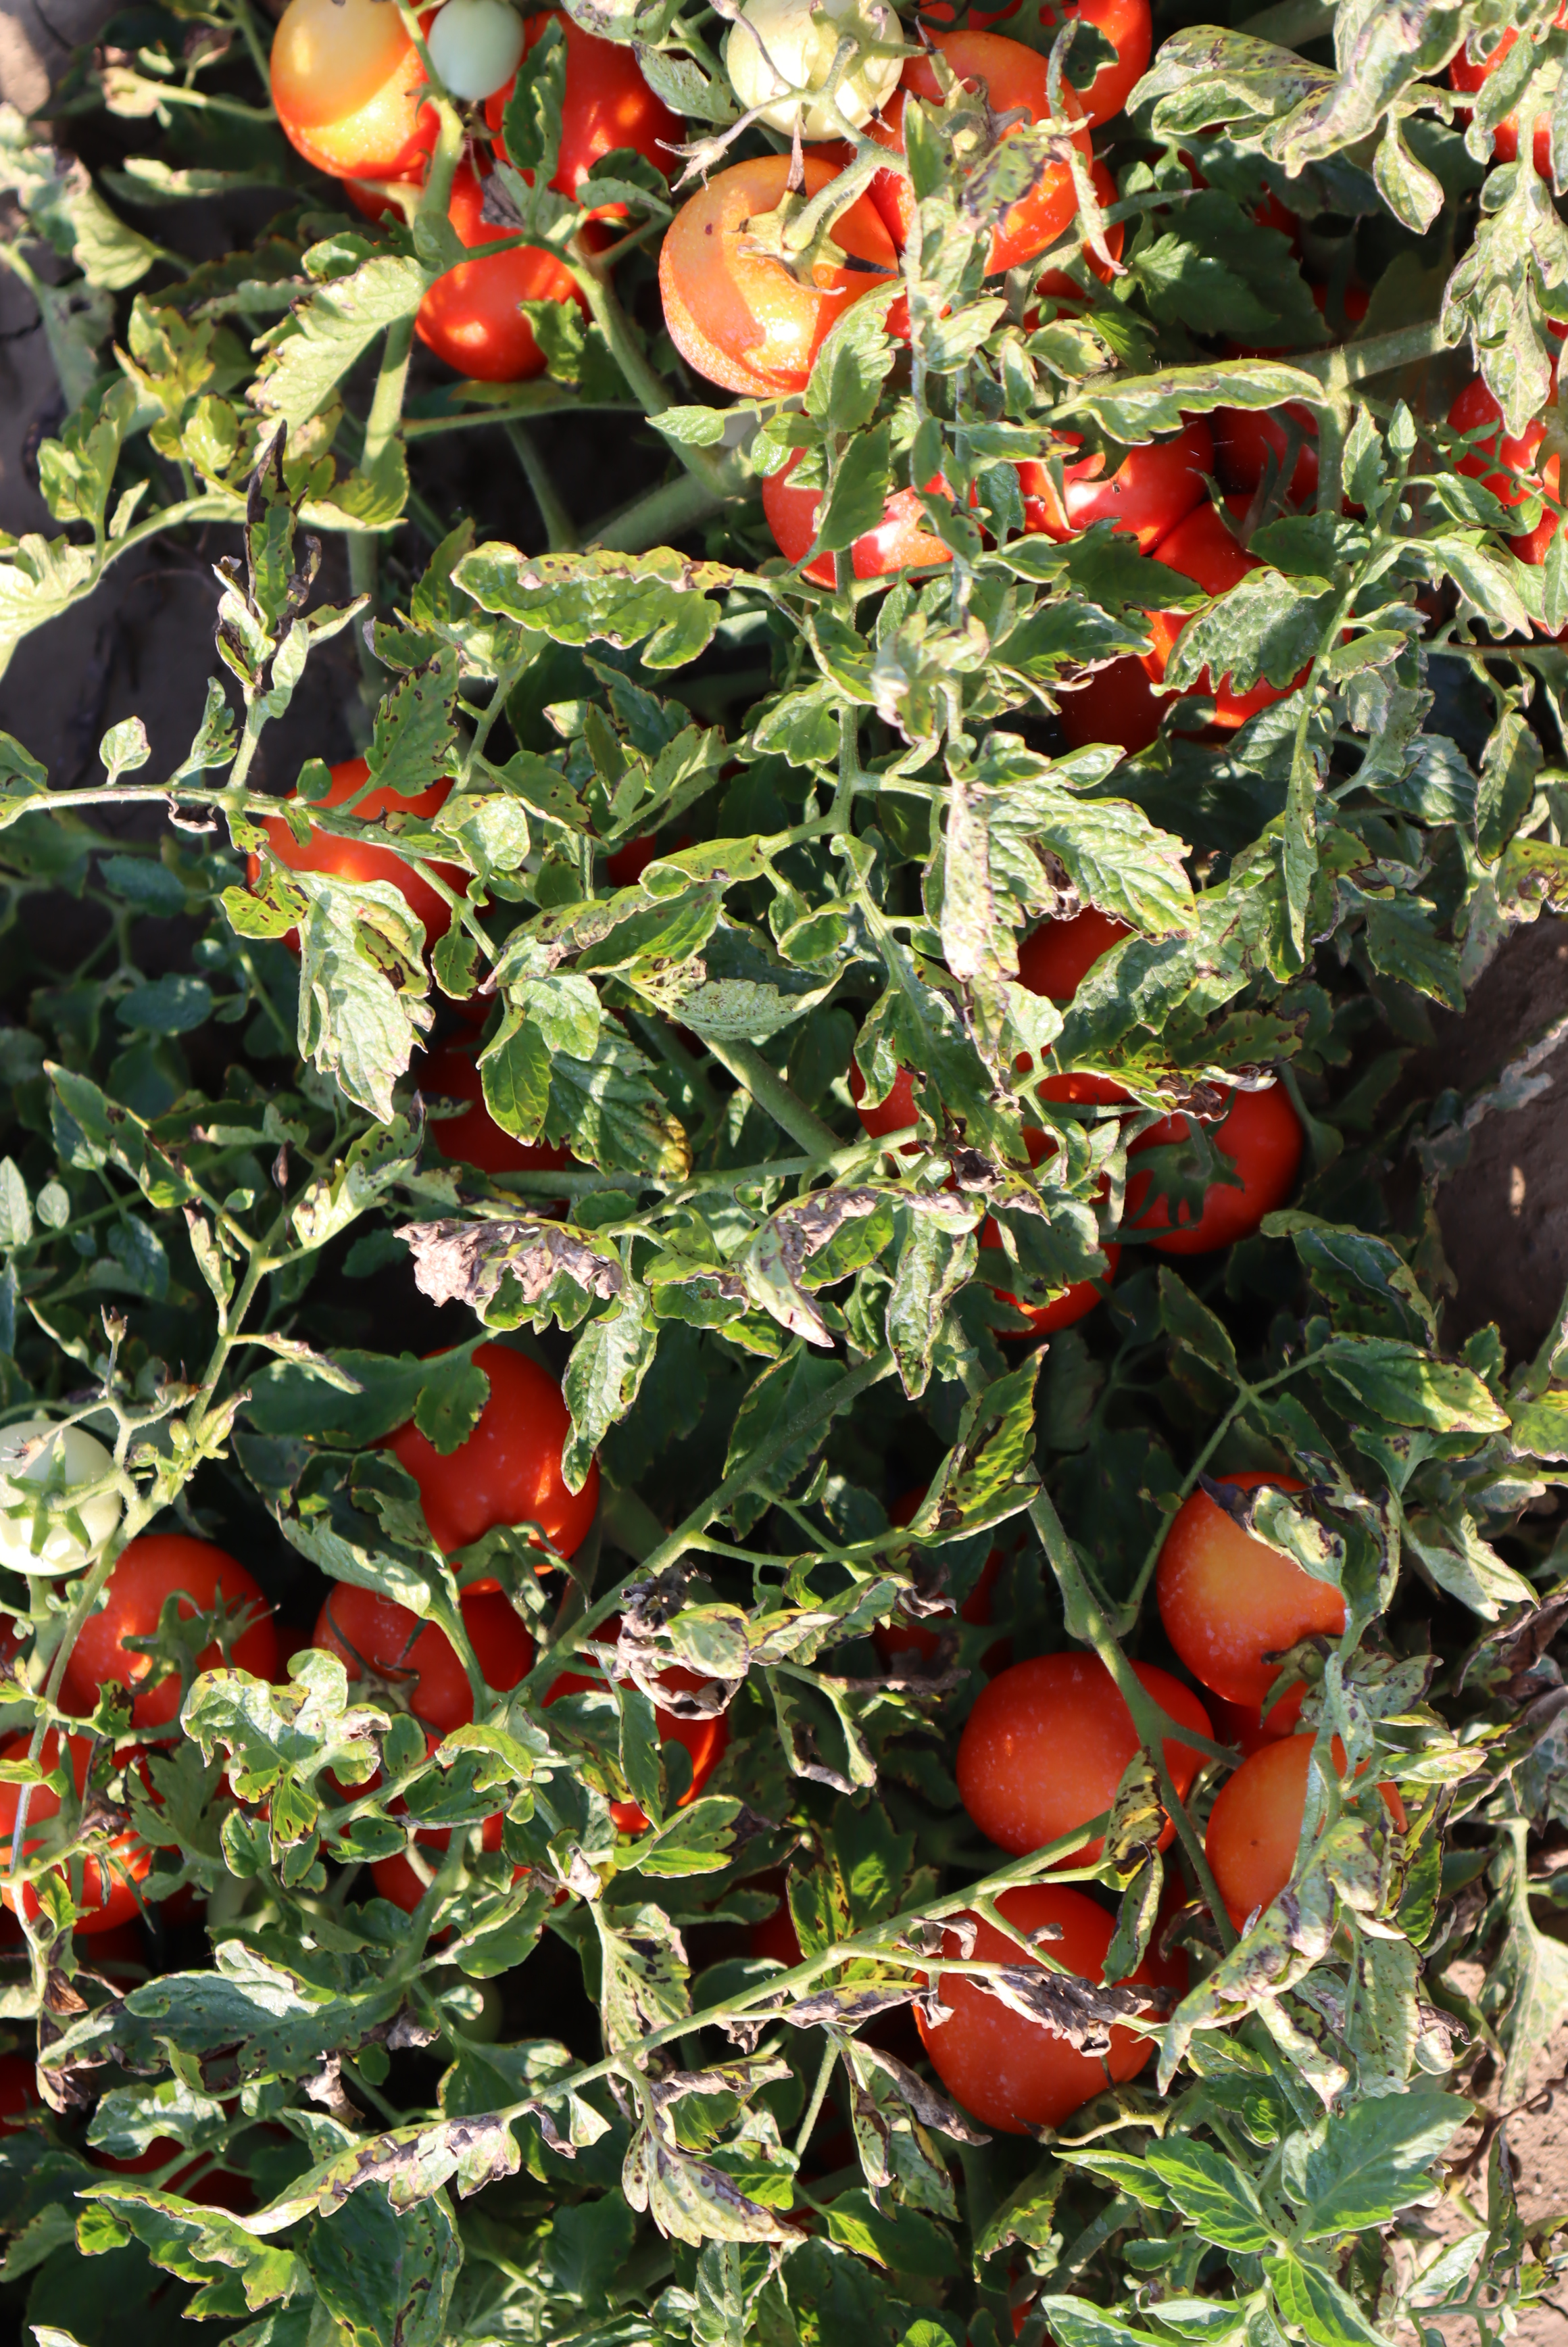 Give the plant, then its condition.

tomato, bacterial spot, drought
